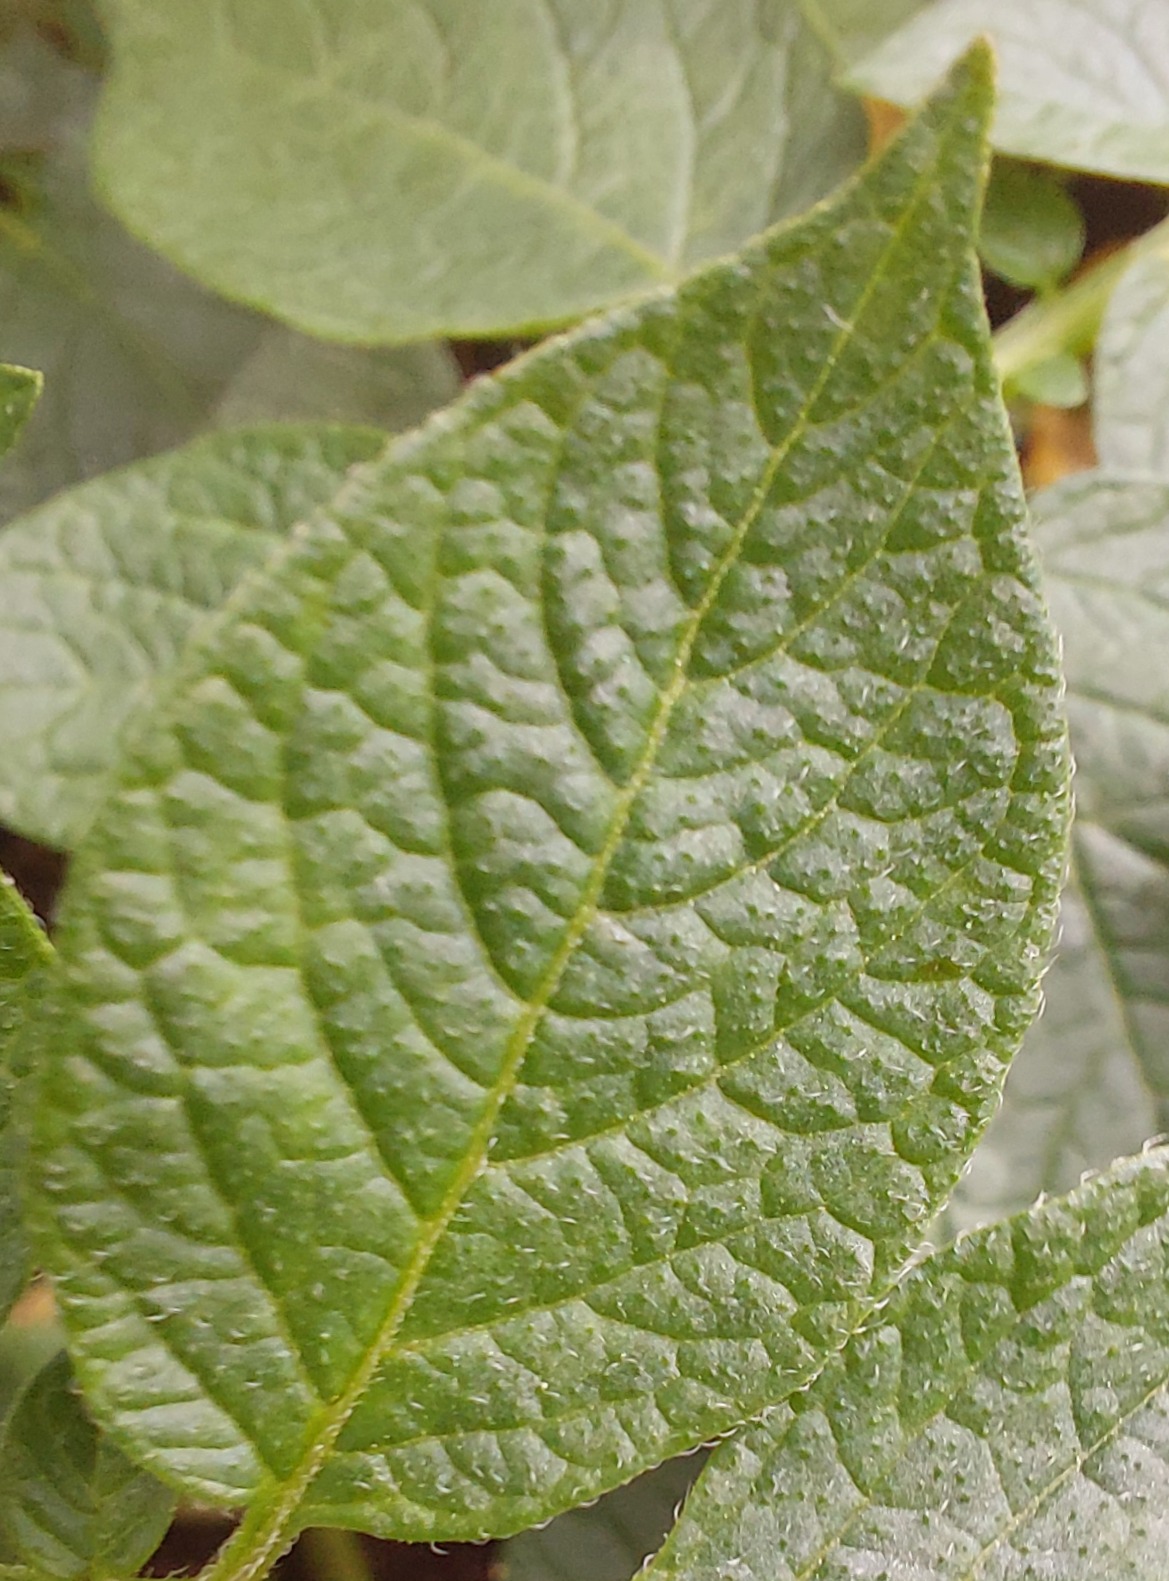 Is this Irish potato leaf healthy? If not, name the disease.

healthy
